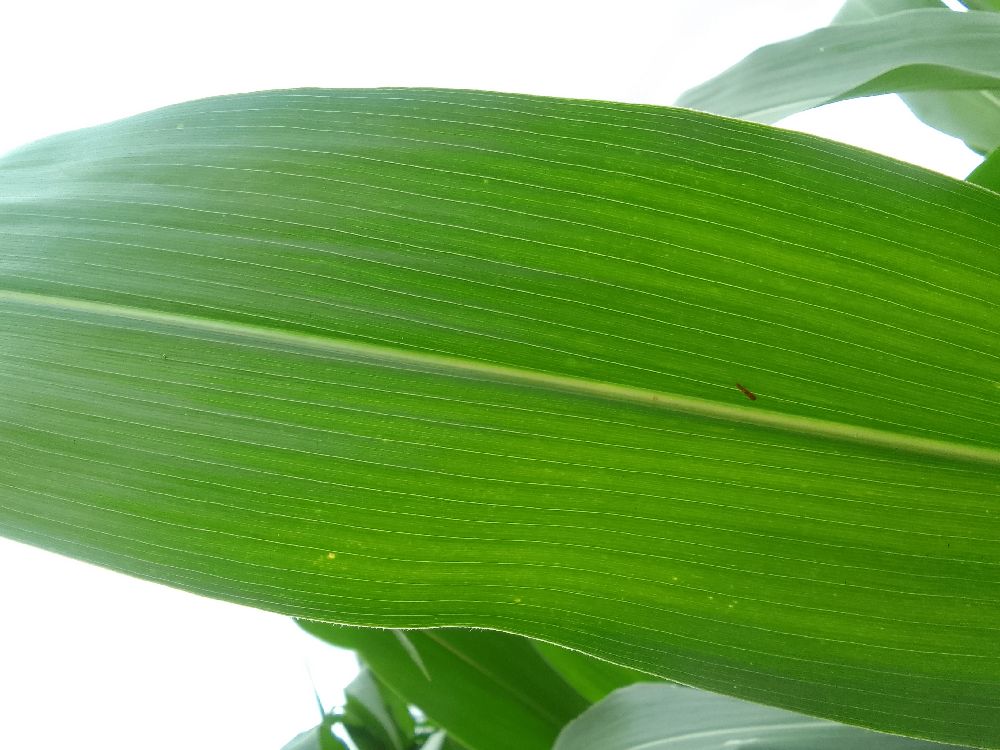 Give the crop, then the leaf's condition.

maize, healthy
